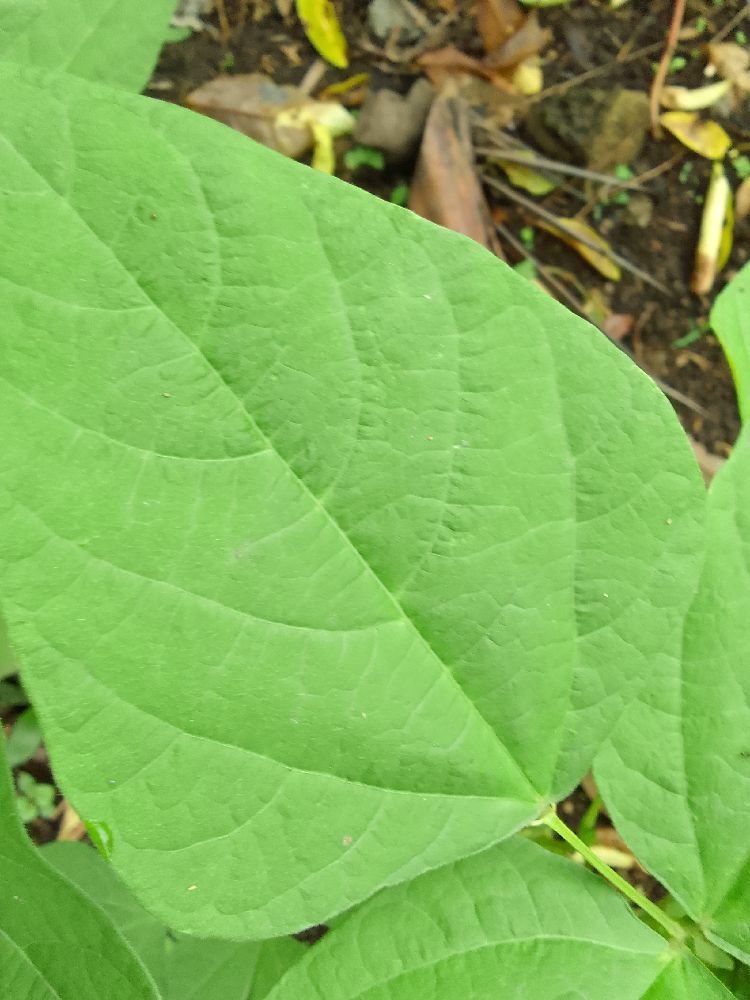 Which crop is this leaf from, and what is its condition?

common bean, healthy
